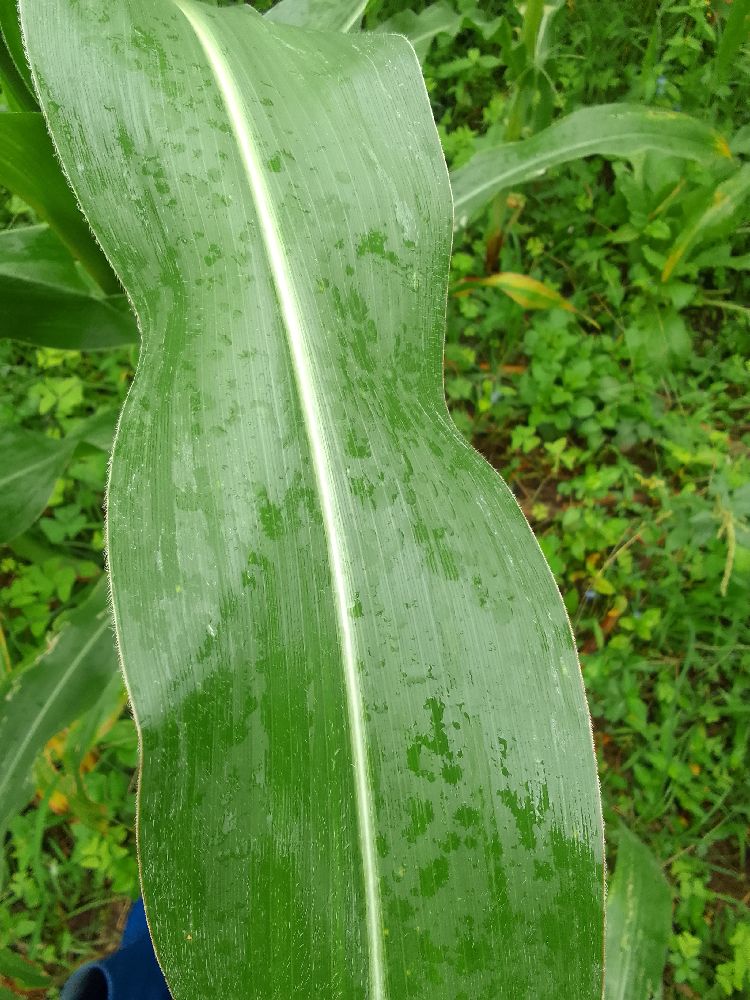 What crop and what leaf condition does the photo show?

maize, healthy
